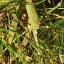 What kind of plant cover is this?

grass
